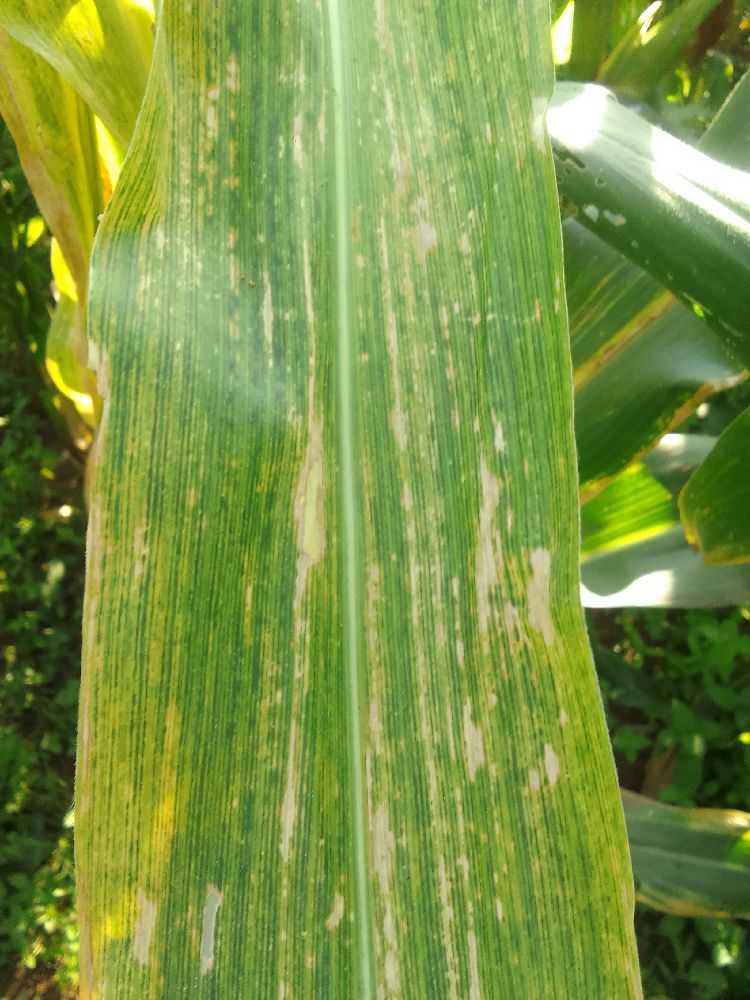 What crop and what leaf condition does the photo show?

maize, maize lethal necrosis
